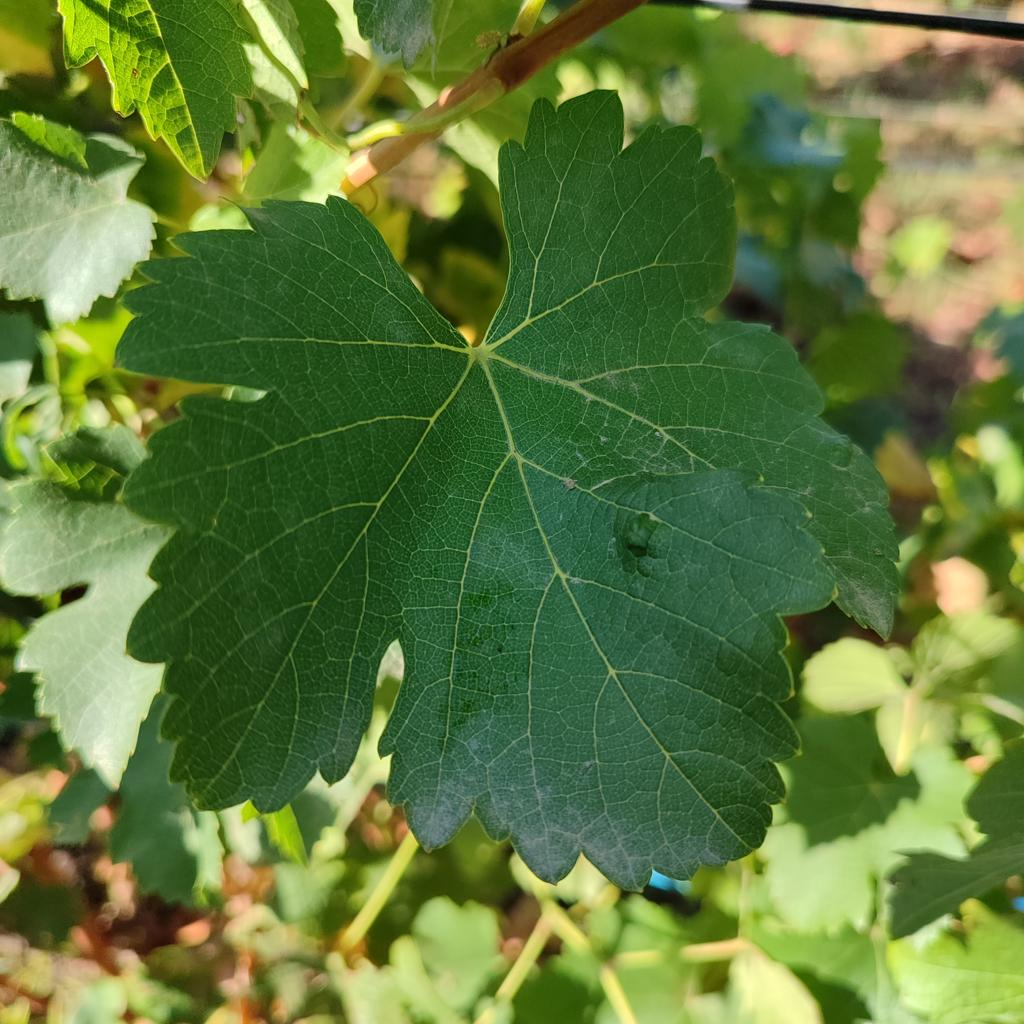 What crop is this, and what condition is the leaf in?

grapevine, powdery mildew
